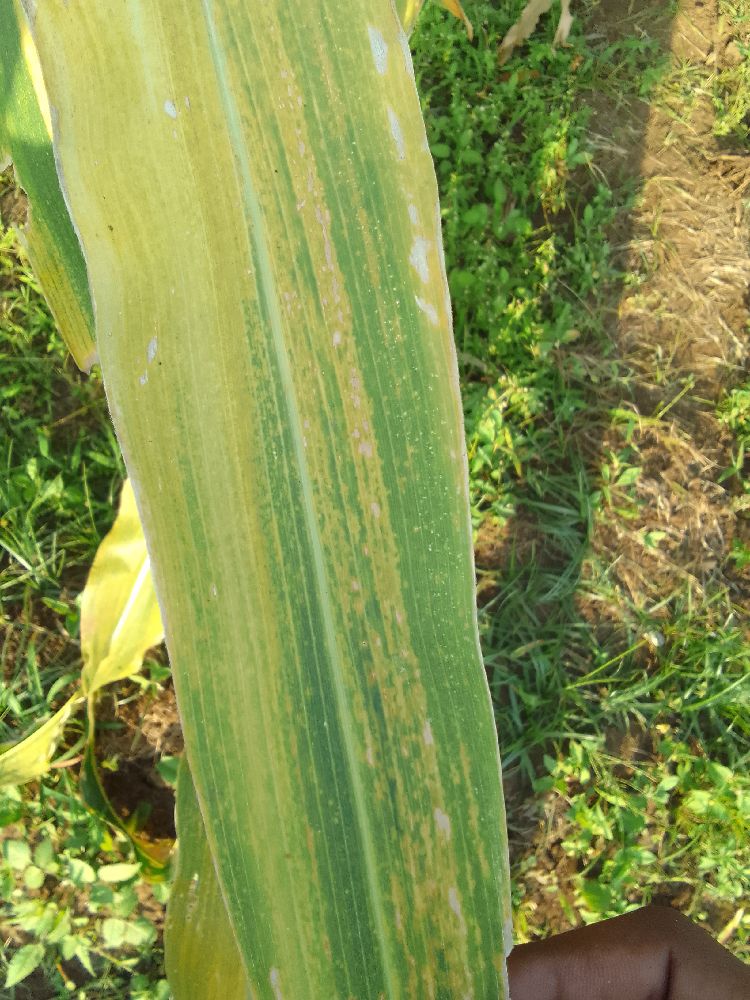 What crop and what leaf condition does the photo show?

maize, maize lethal necrosis
